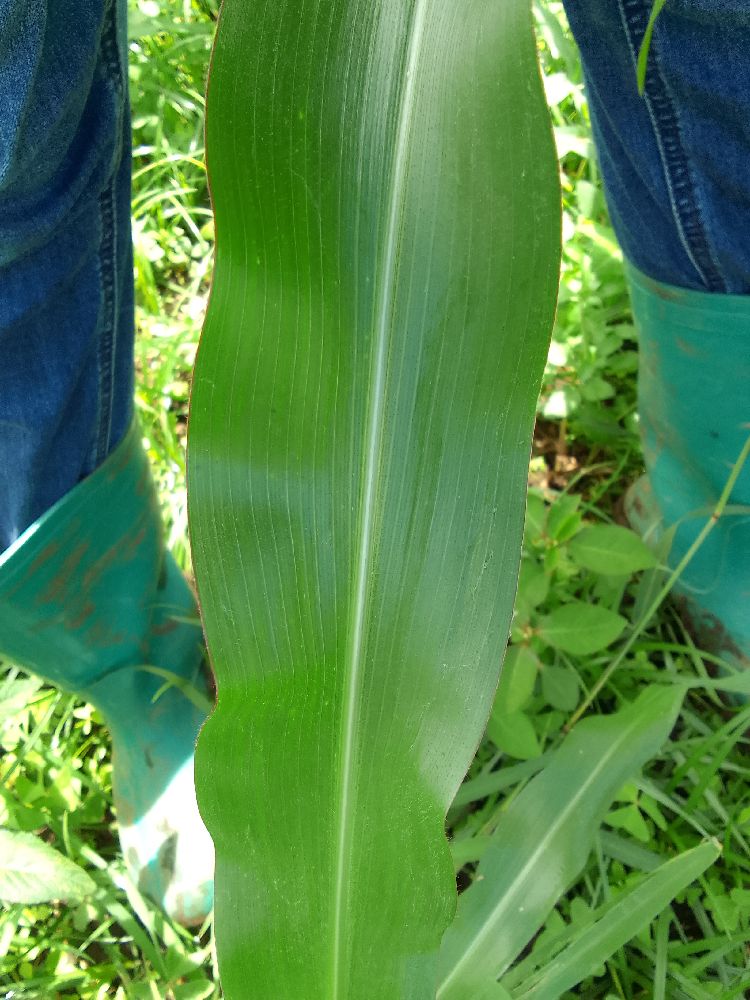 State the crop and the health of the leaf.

maize, healthy
